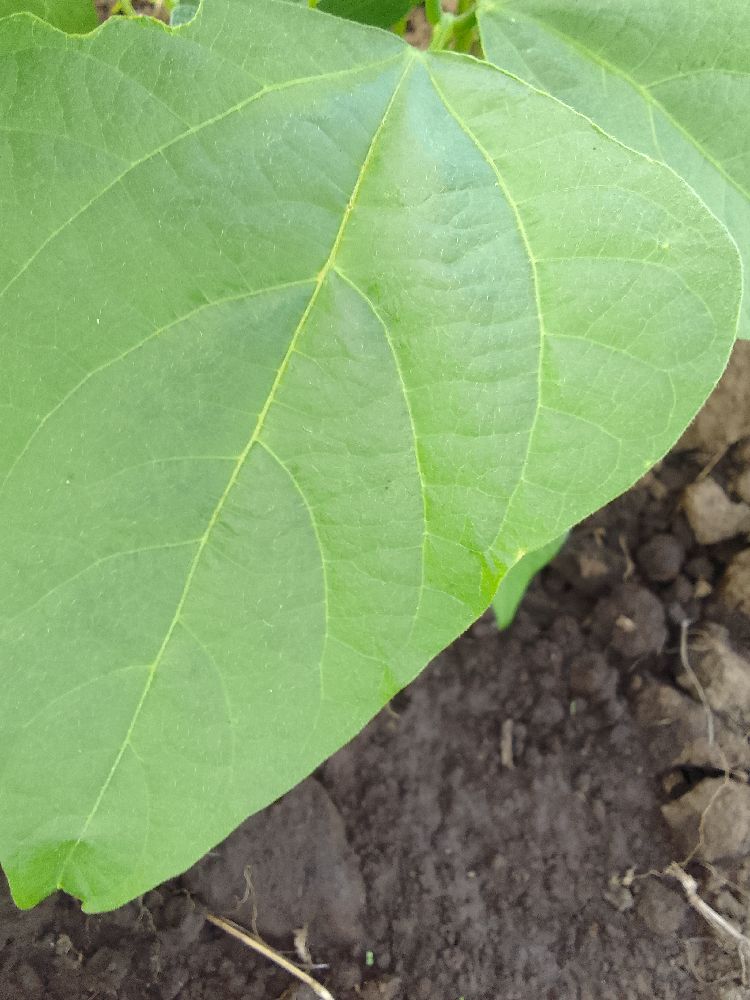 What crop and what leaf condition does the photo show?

common bean, healthy
